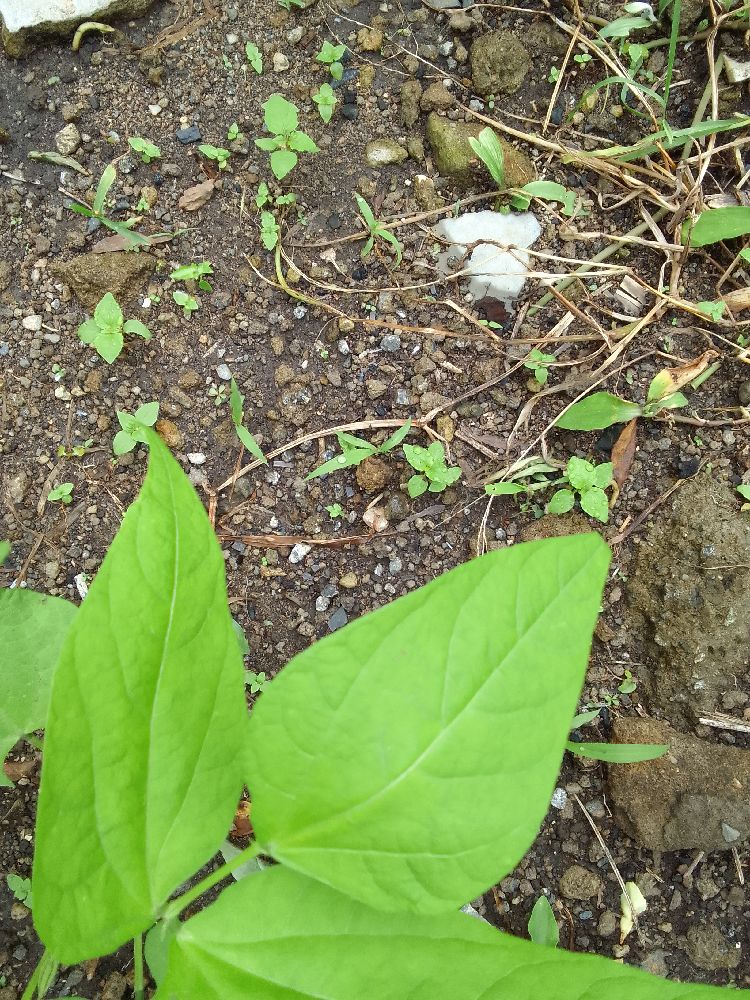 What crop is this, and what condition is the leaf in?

common bean, healthy
